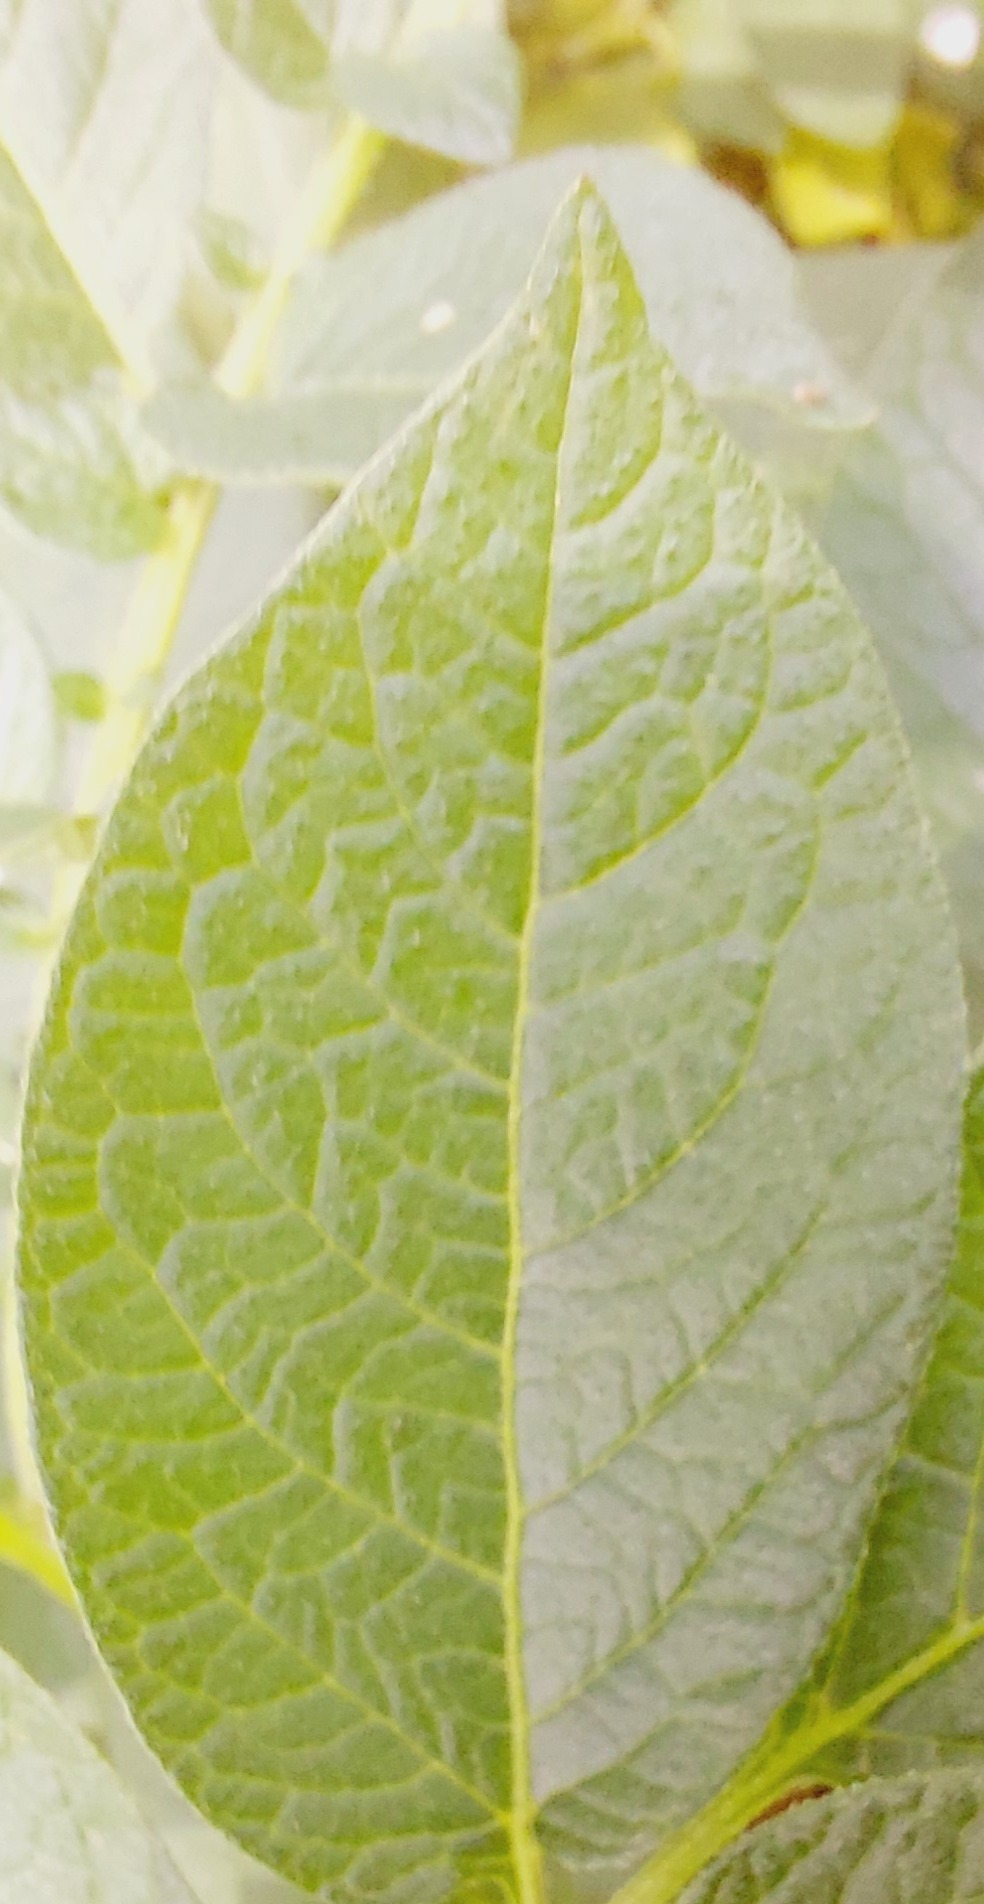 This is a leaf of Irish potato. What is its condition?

healthy
